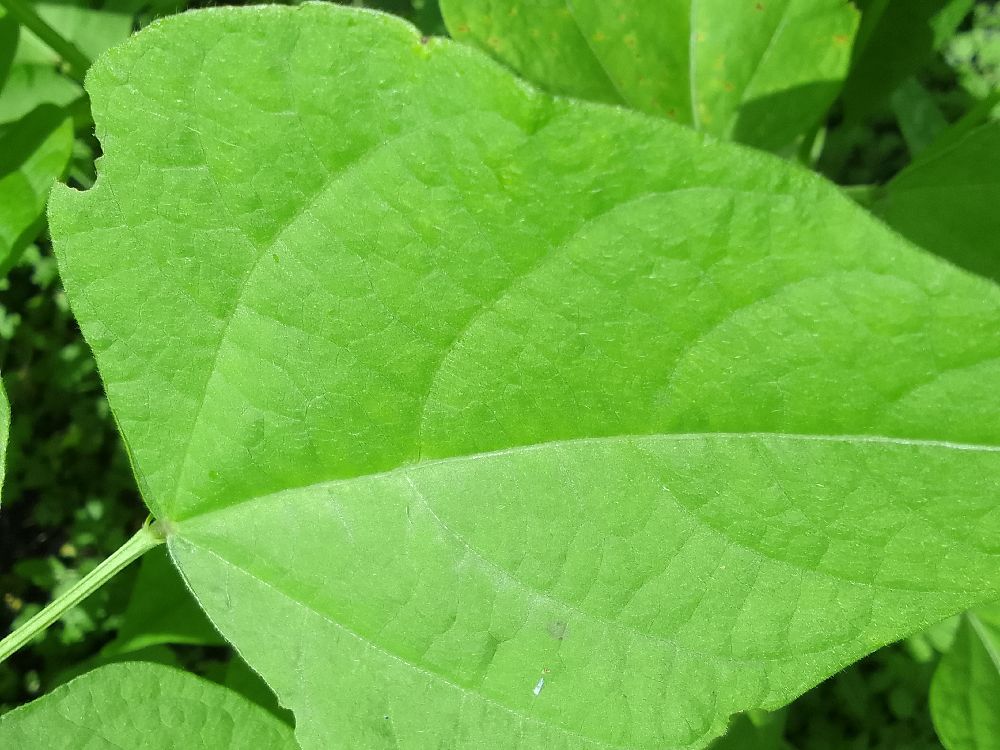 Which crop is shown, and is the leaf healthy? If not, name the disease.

common bean, healthy
